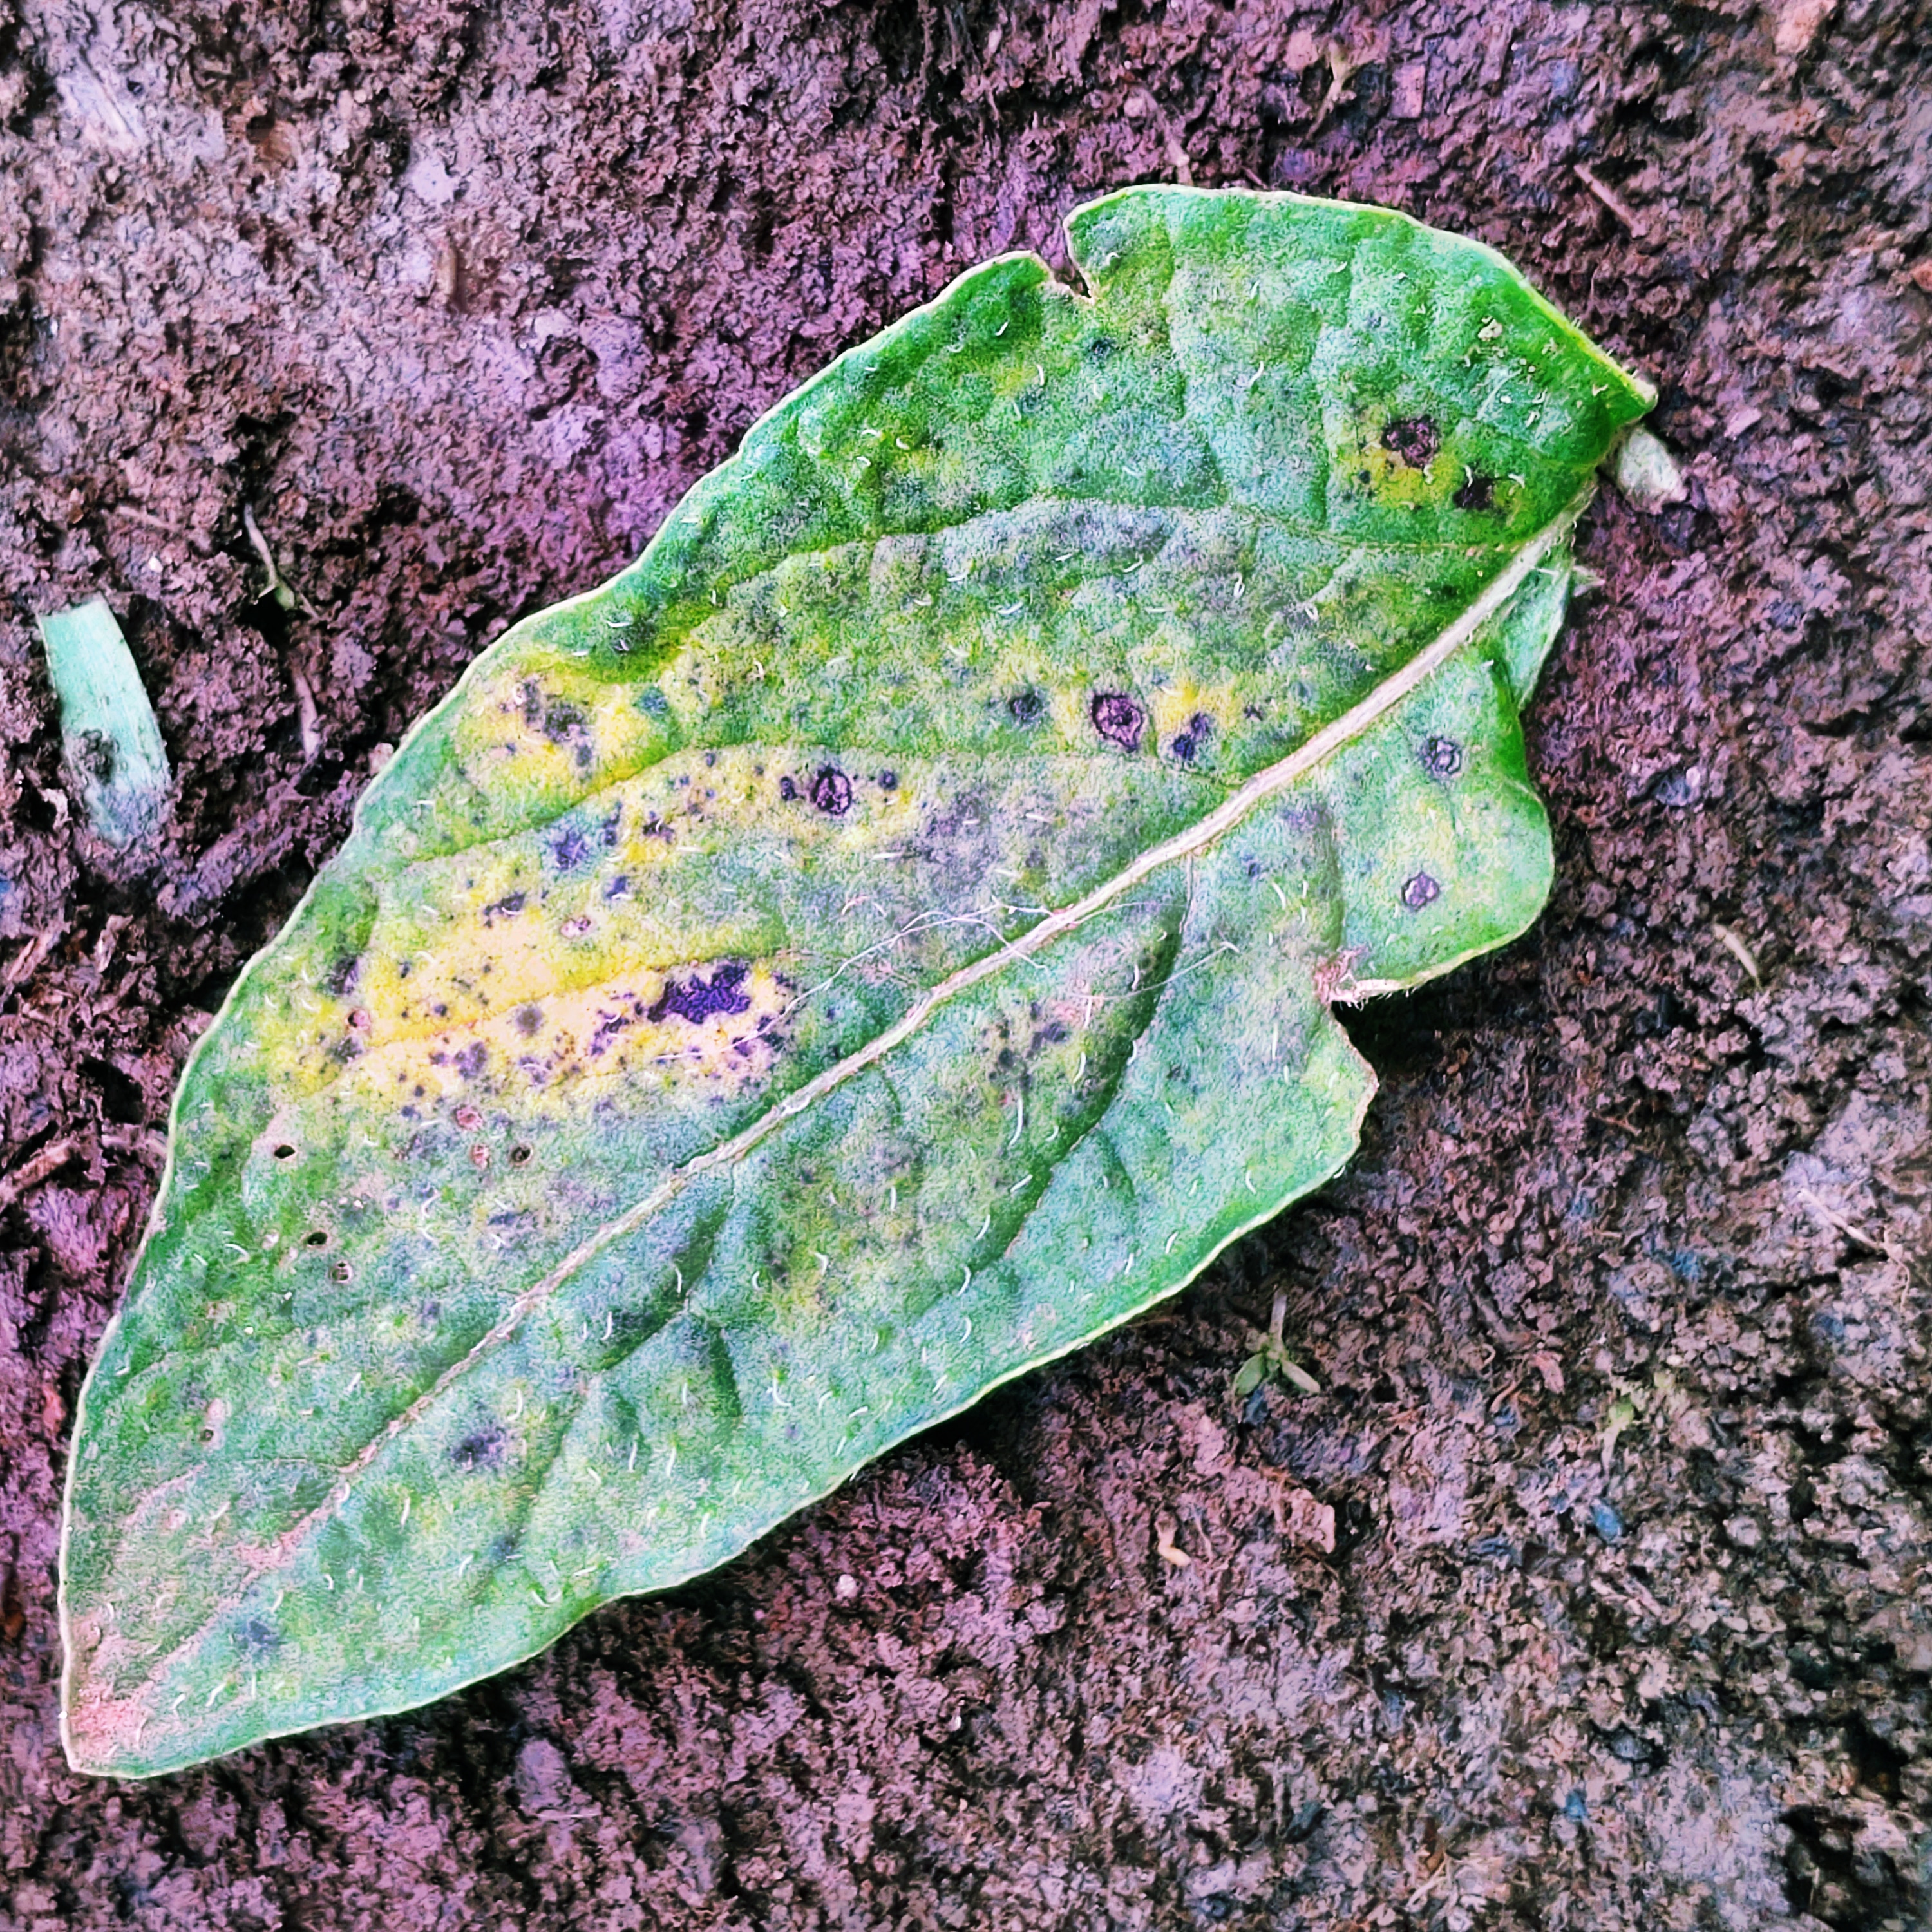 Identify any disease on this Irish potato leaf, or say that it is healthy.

late blight
